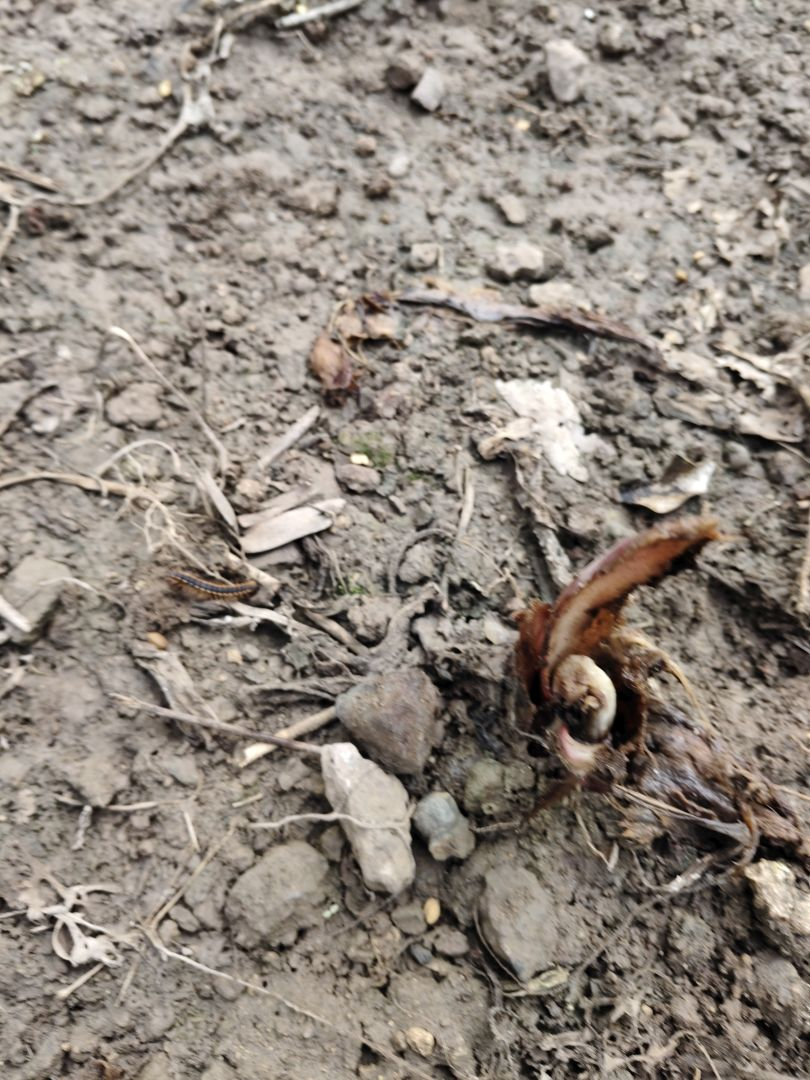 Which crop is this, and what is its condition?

taro, root rot
